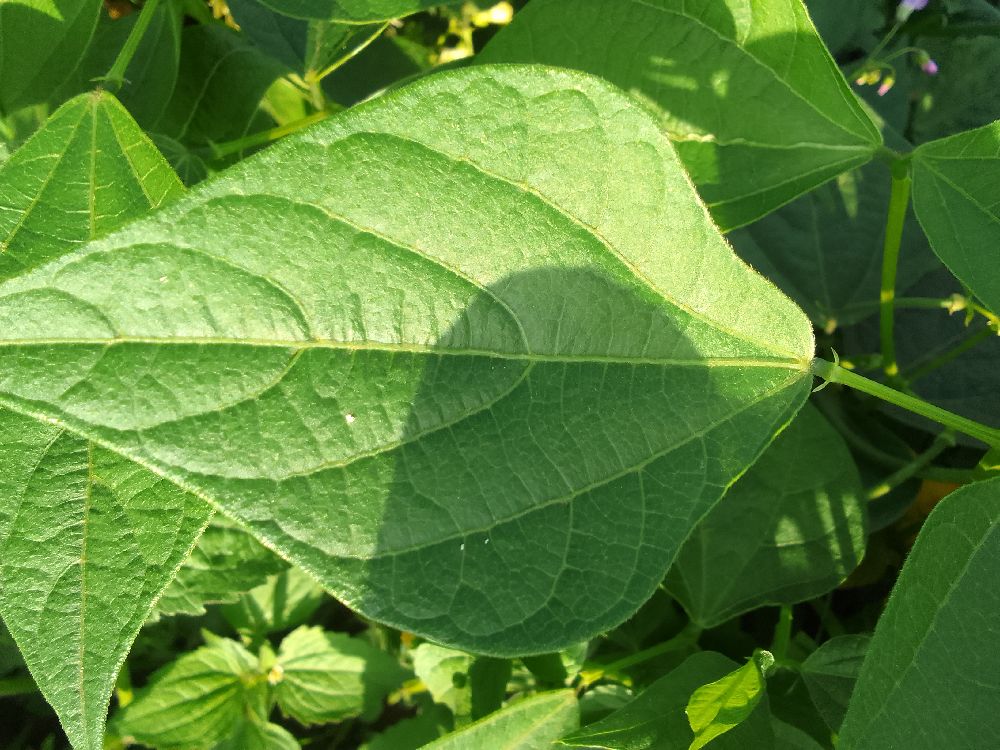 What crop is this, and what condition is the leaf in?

common bean, healthy
